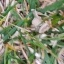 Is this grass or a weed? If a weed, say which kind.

grass
